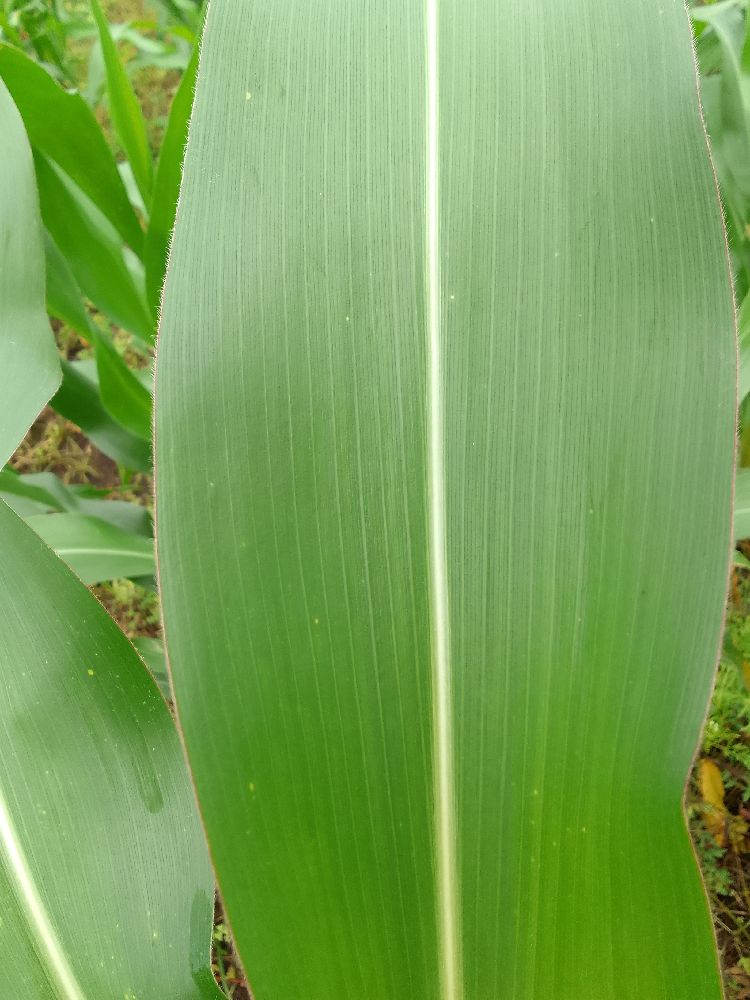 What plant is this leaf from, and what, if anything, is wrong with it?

maize, healthy
